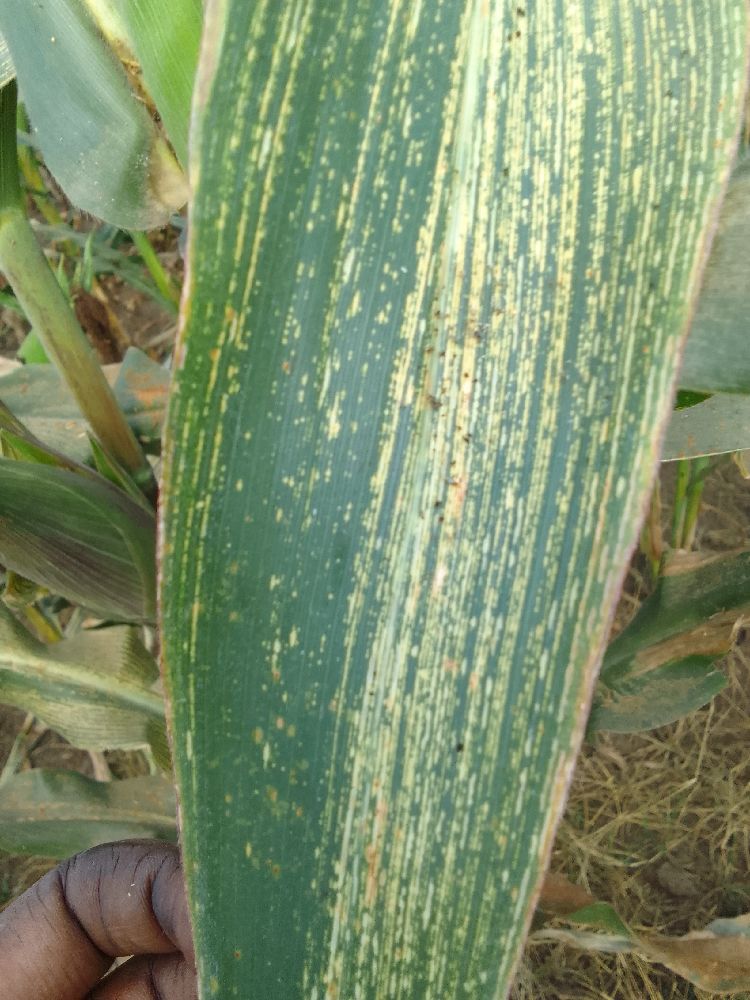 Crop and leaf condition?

maize, maize streak virus
